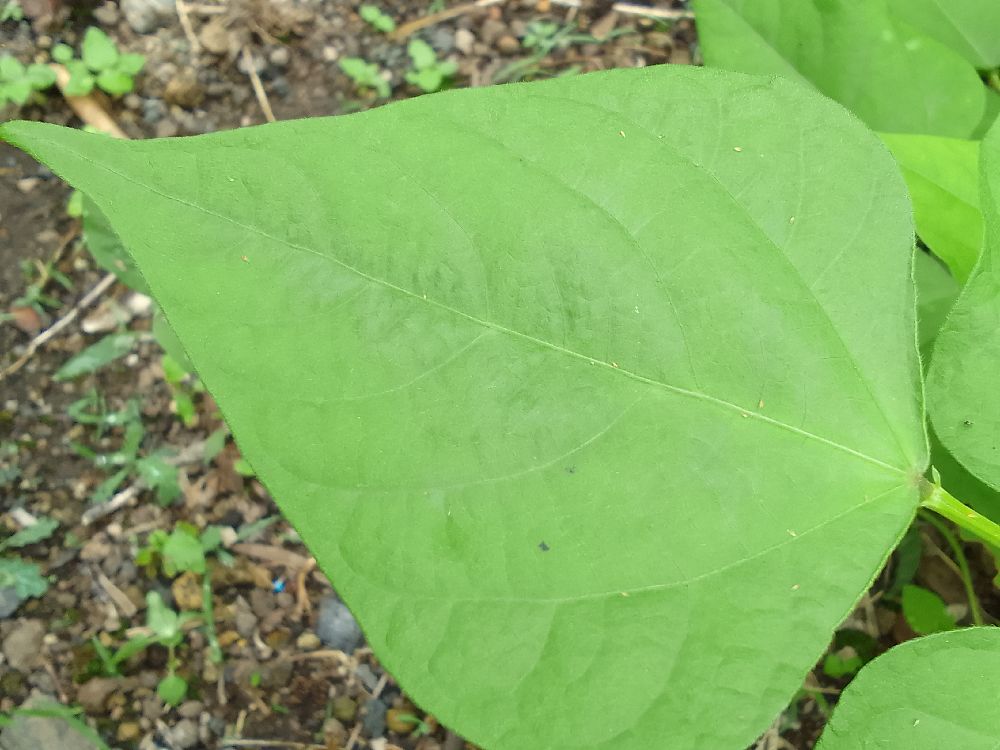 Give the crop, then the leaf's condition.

common bean, healthy
